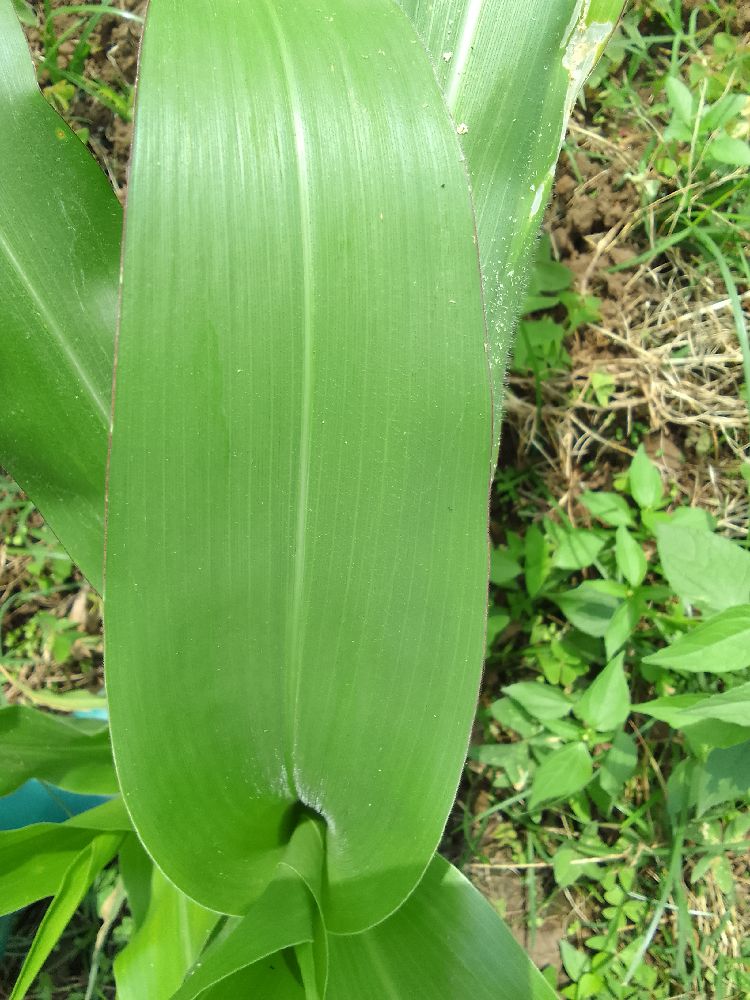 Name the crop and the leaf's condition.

maize, healthy
